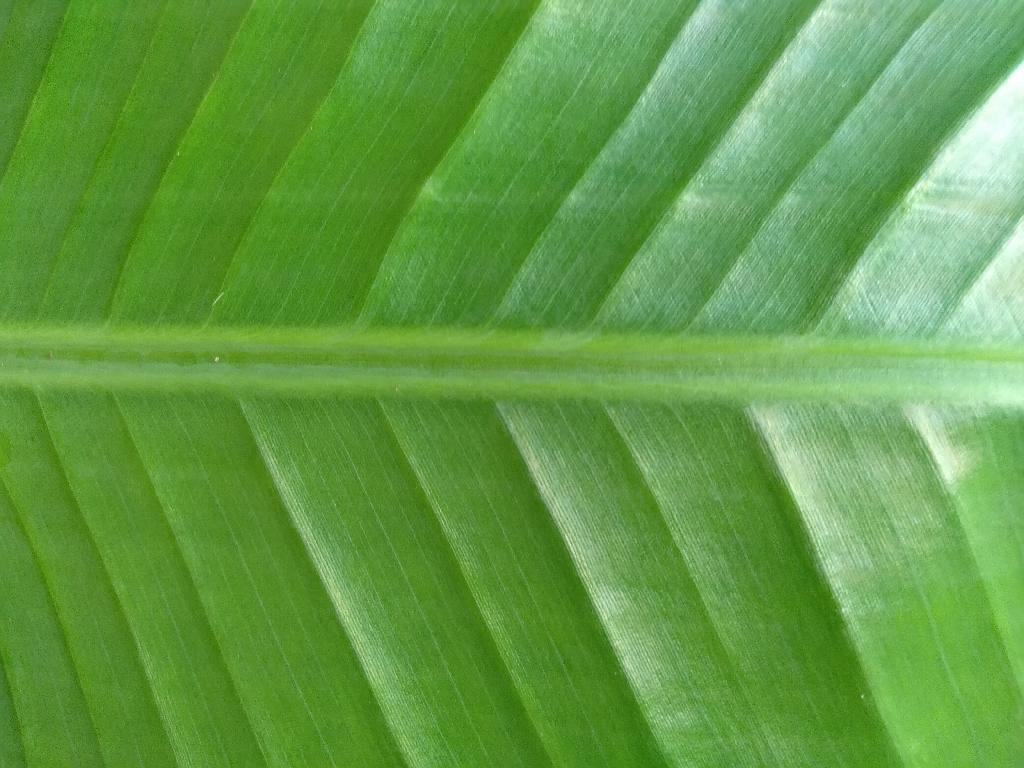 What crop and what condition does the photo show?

banana, healthy
